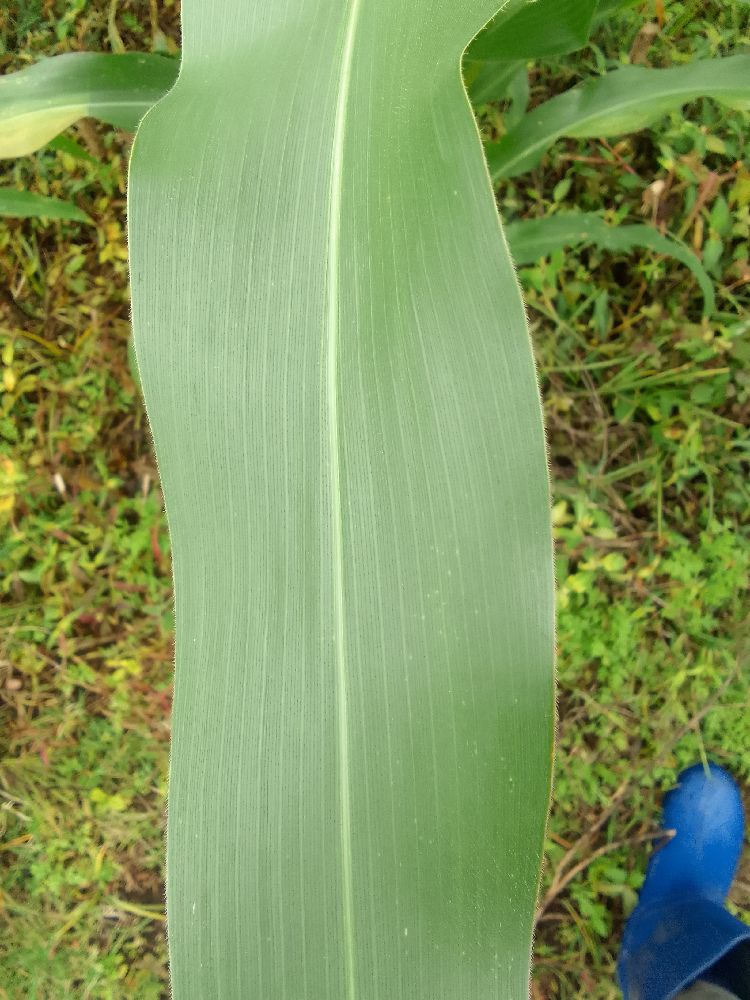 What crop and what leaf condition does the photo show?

maize, healthy
